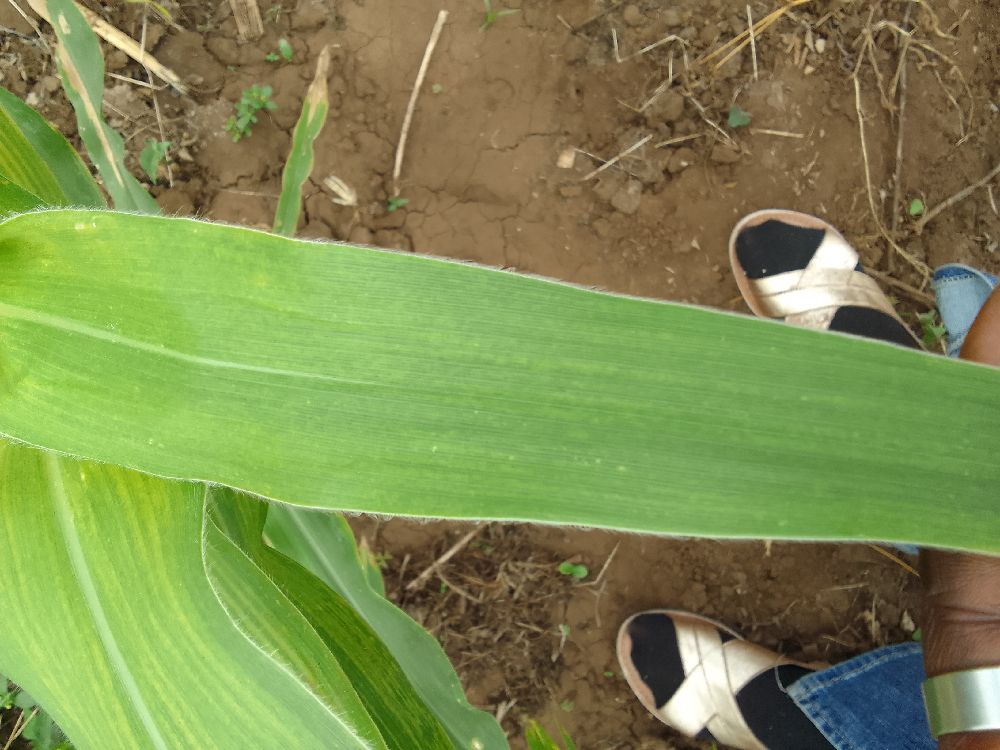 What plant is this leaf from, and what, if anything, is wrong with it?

maize, maize lethal necrosis
